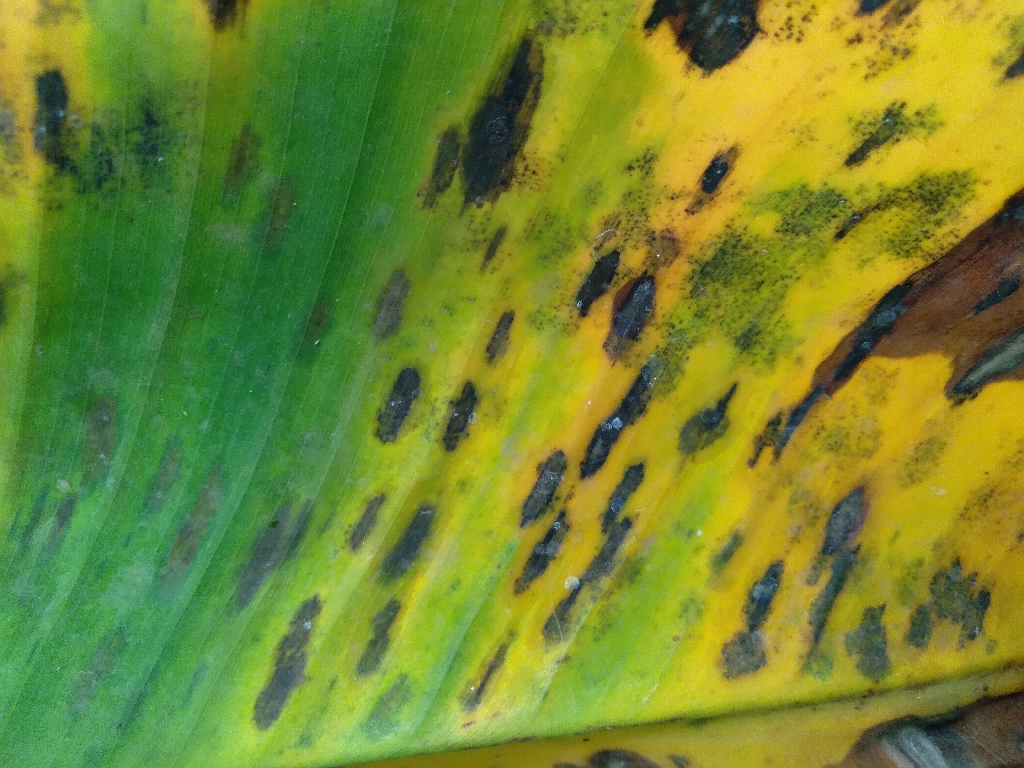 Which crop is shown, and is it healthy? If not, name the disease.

banana, black sigatoka
